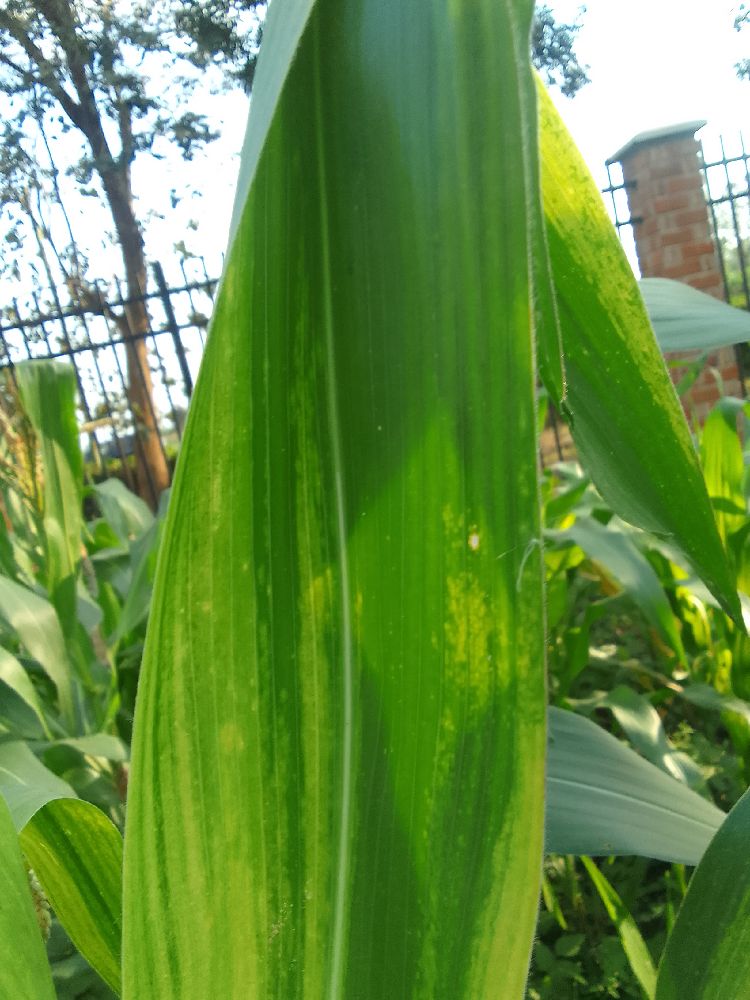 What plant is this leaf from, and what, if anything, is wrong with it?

maize, maize lethal necrosis
